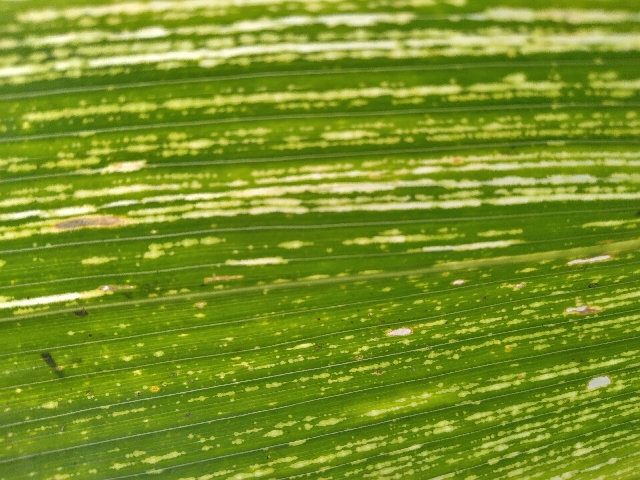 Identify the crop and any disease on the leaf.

maize, maize streak virus
